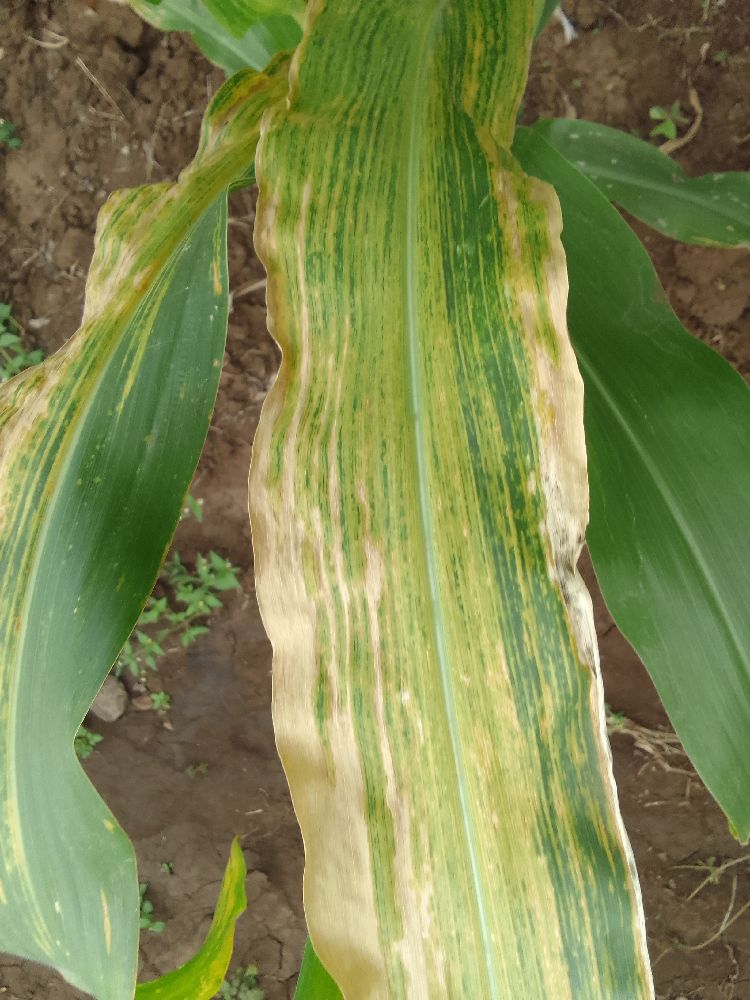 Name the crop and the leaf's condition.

maize, maize lethal necrosis
